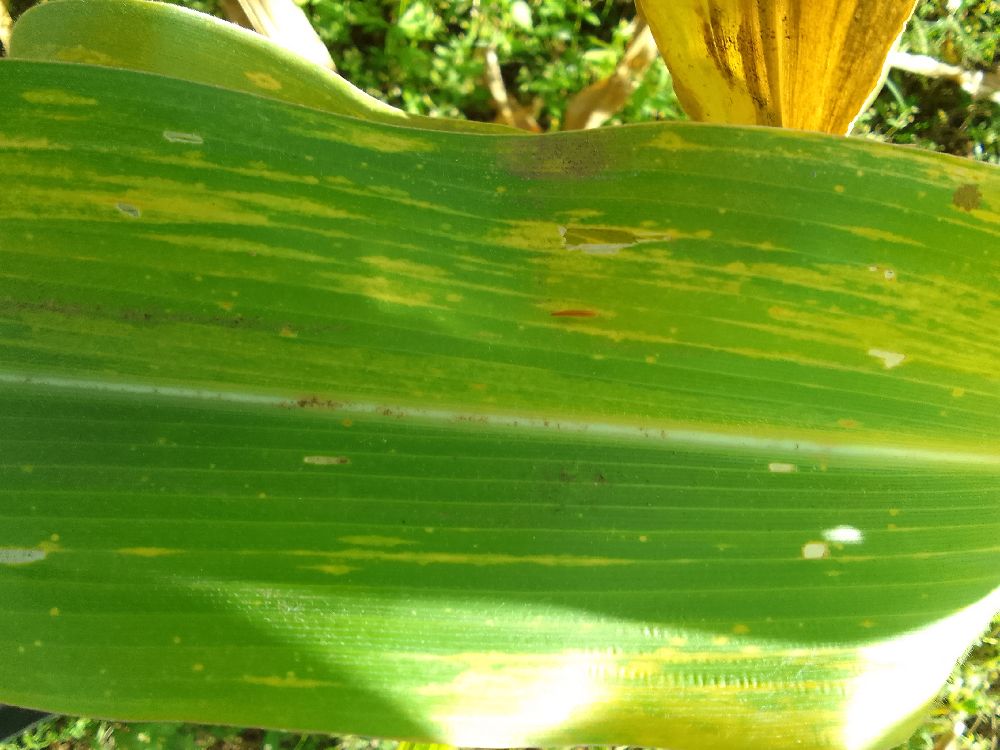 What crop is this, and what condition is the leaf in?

maize, maize lethal necrosis
